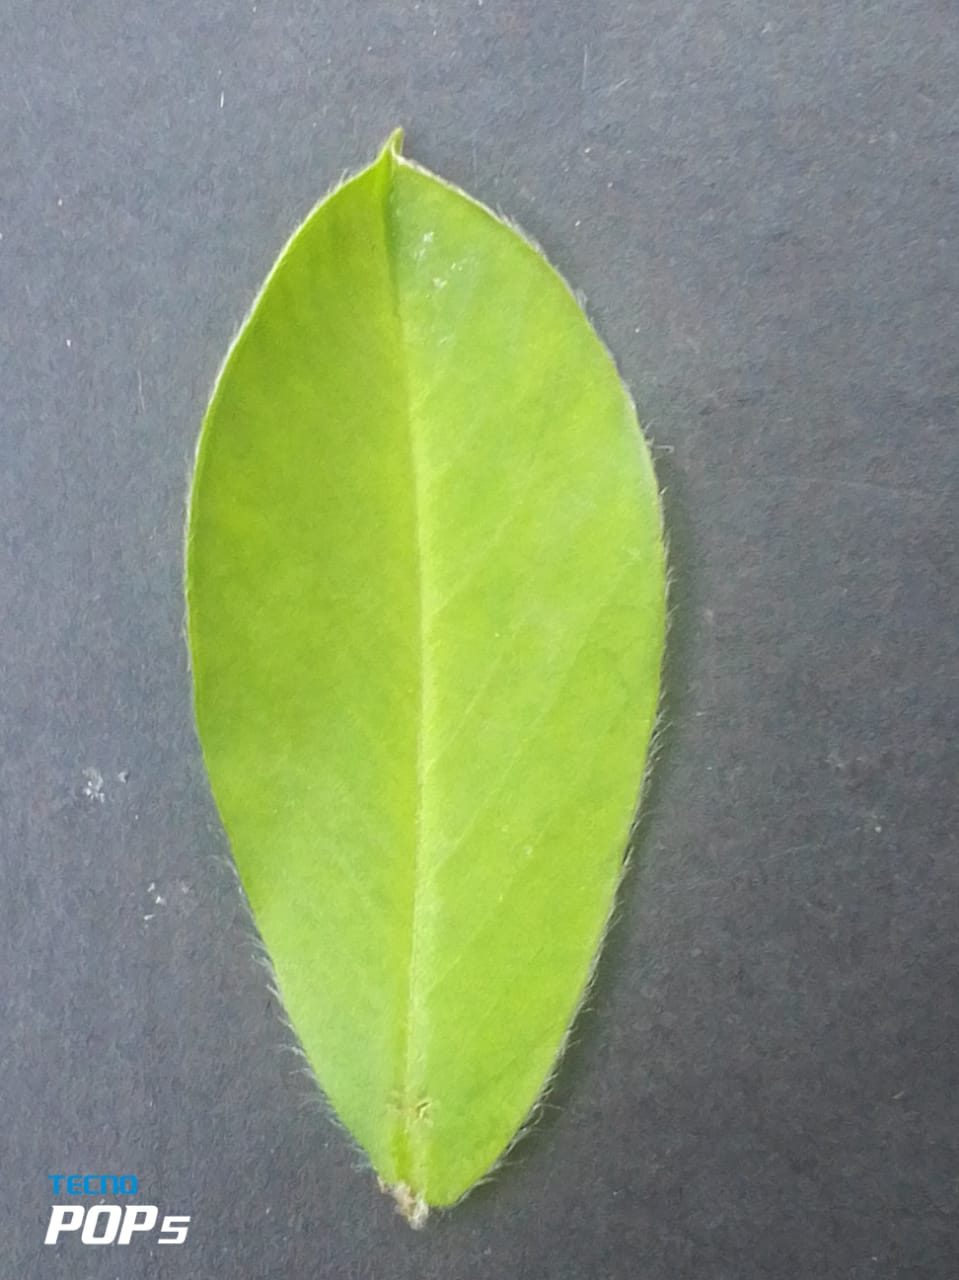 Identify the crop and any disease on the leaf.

peanut, healthy leaves
